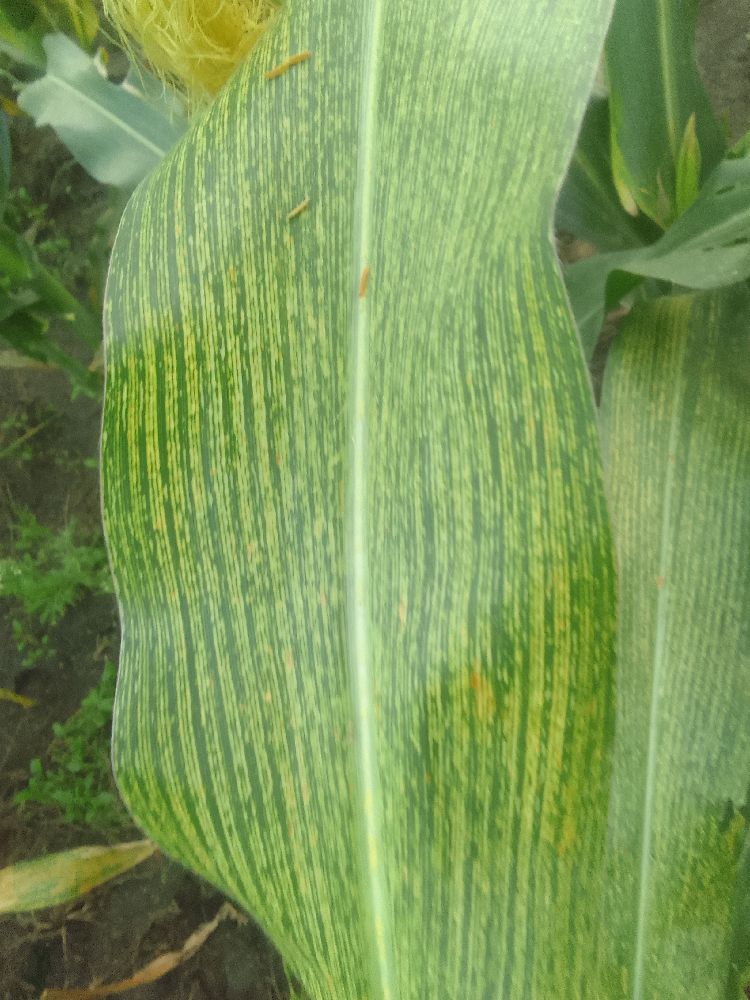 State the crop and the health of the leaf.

maize, maize streak virus
